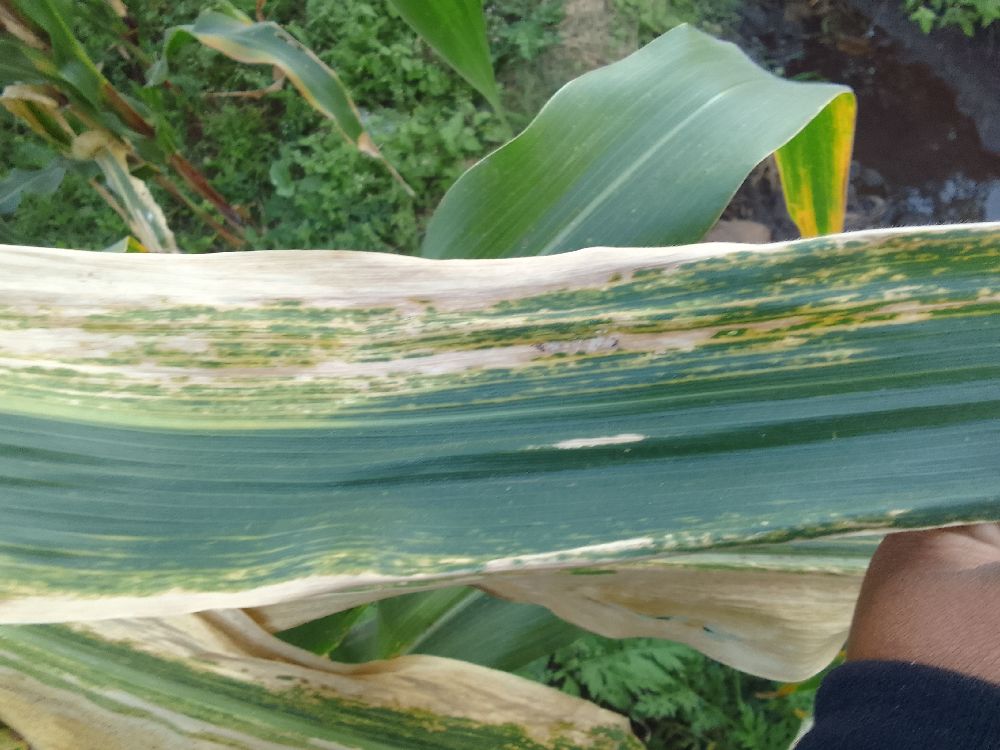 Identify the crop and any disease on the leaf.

maize, maize lethal necrosis
